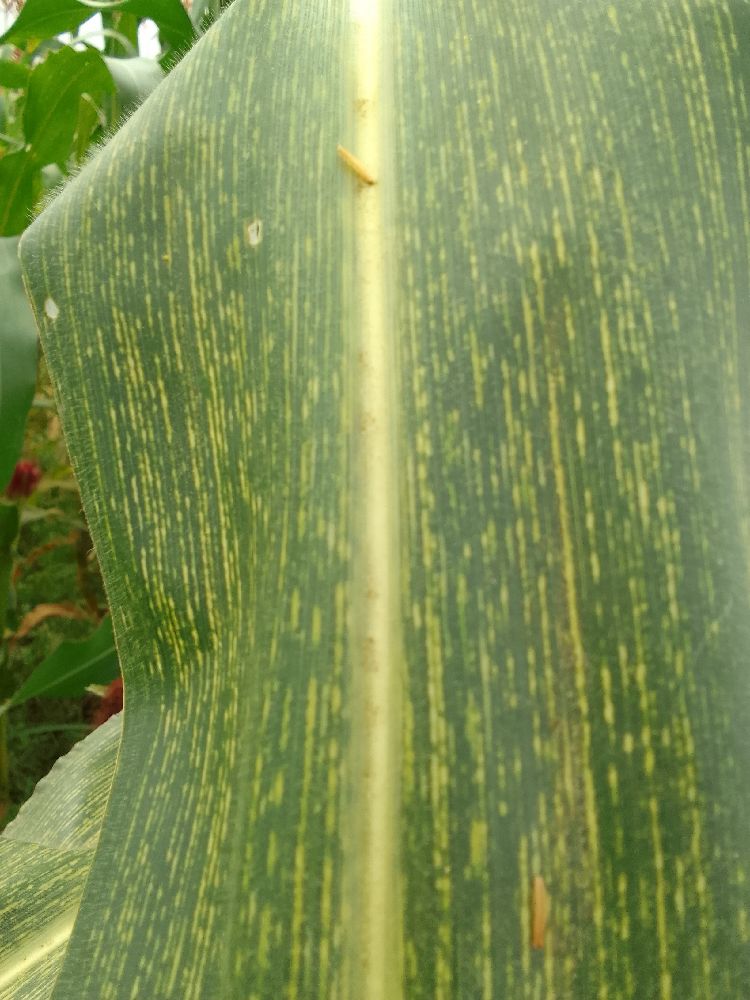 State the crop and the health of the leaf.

maize, maize streak virus
